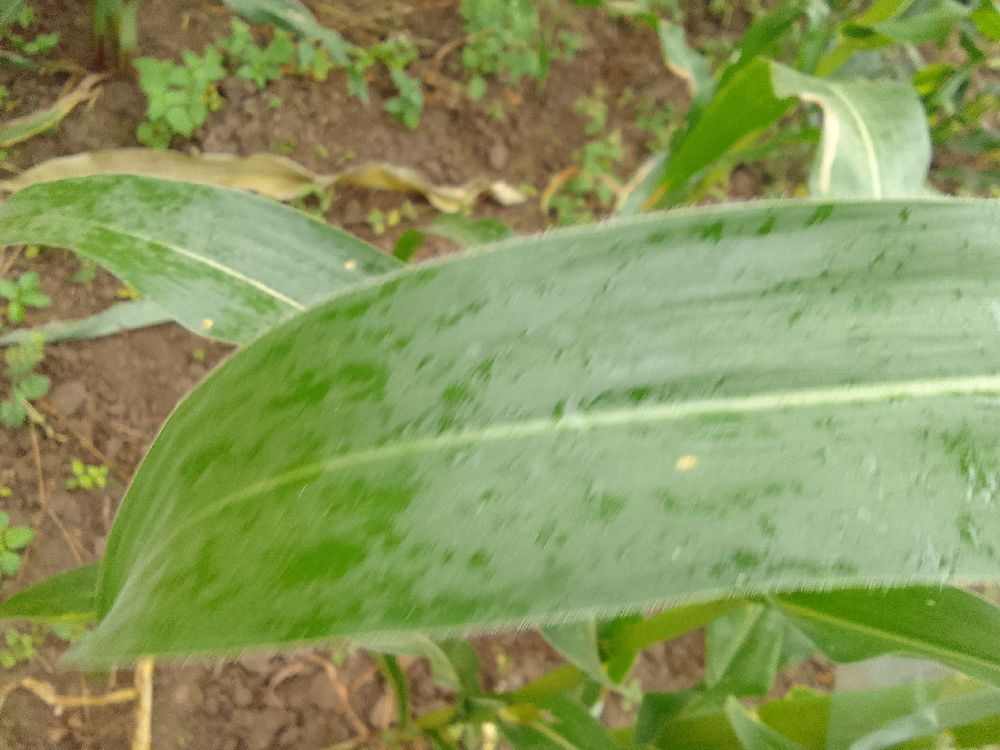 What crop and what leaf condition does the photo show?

maize, healthy
